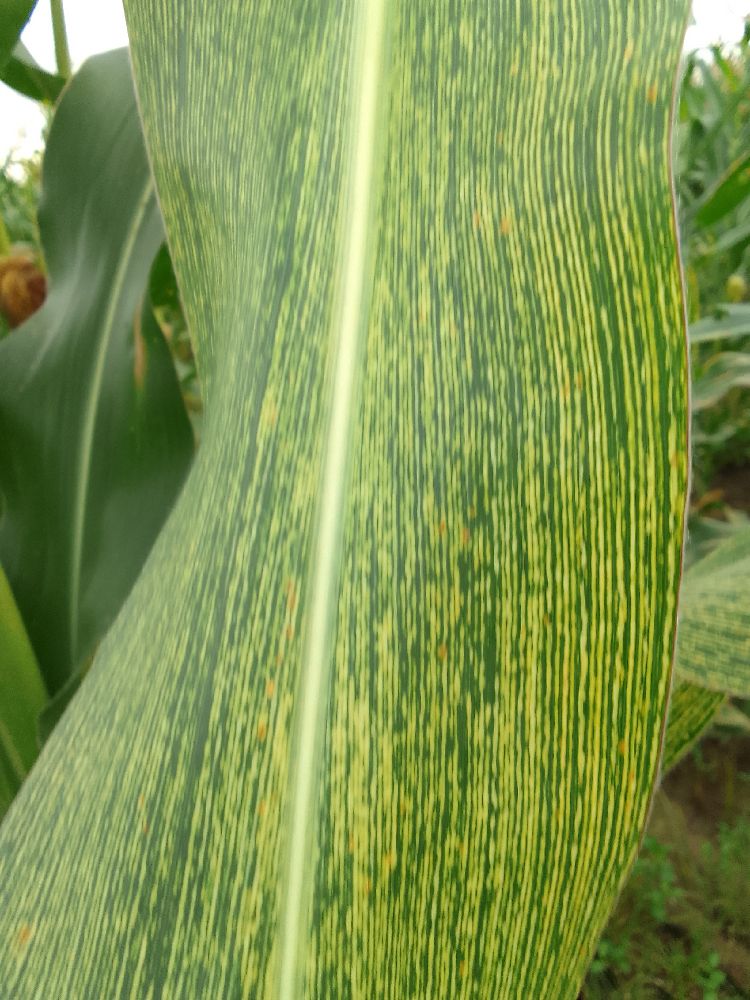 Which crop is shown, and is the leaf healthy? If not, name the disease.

maize, maize streak virus
